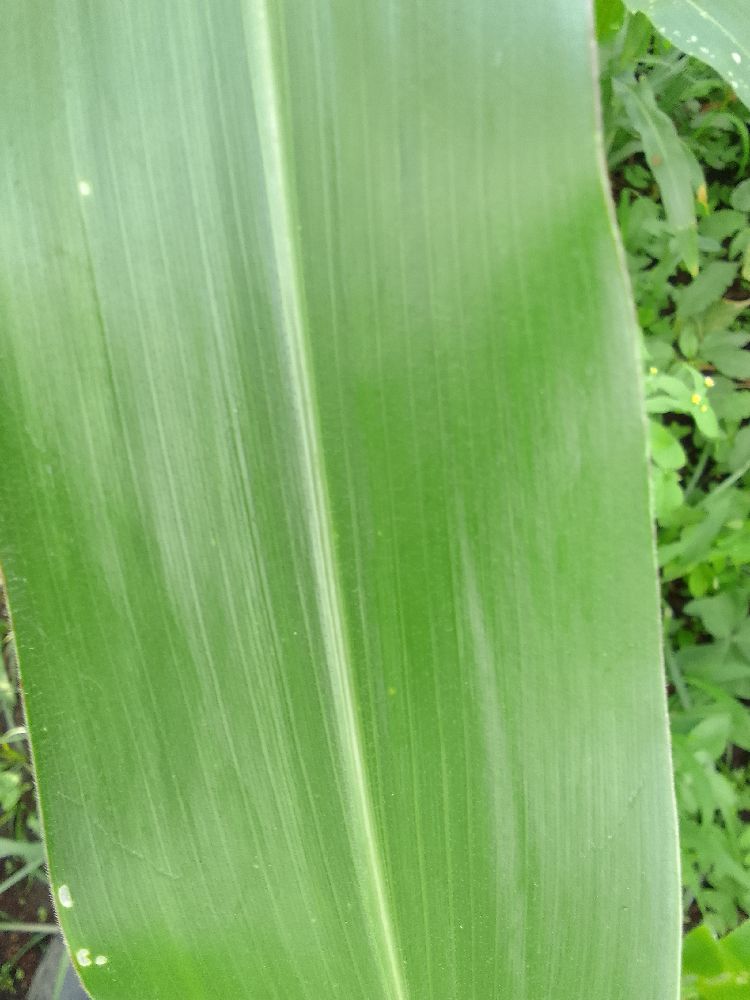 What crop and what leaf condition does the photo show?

maize, healthy
